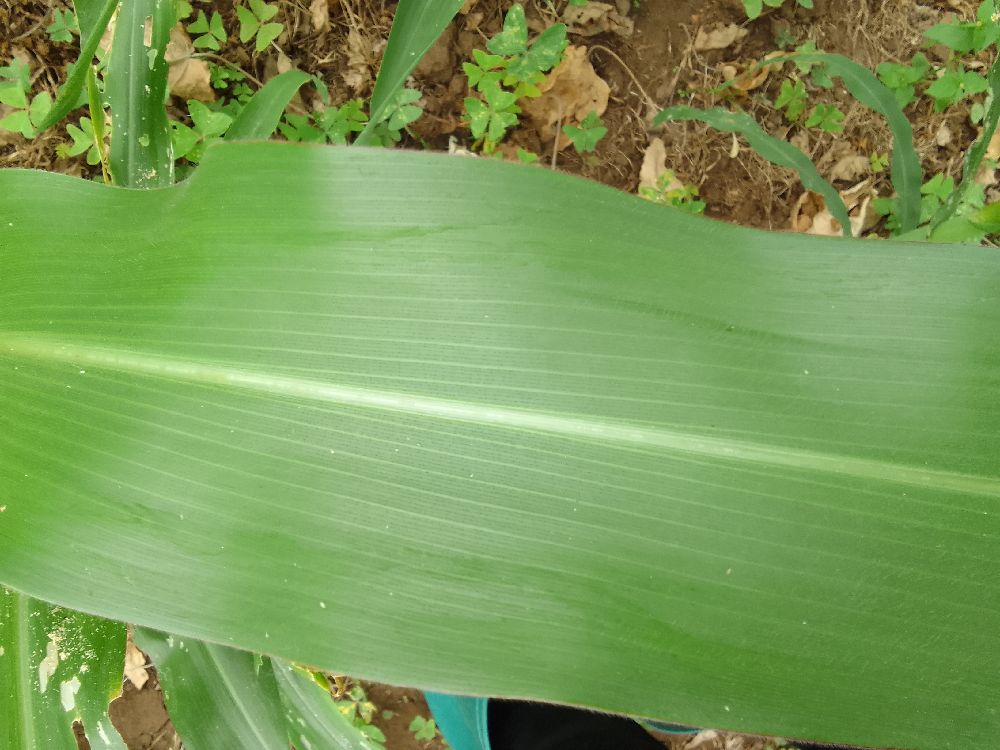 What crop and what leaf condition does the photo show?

maize, healthy
